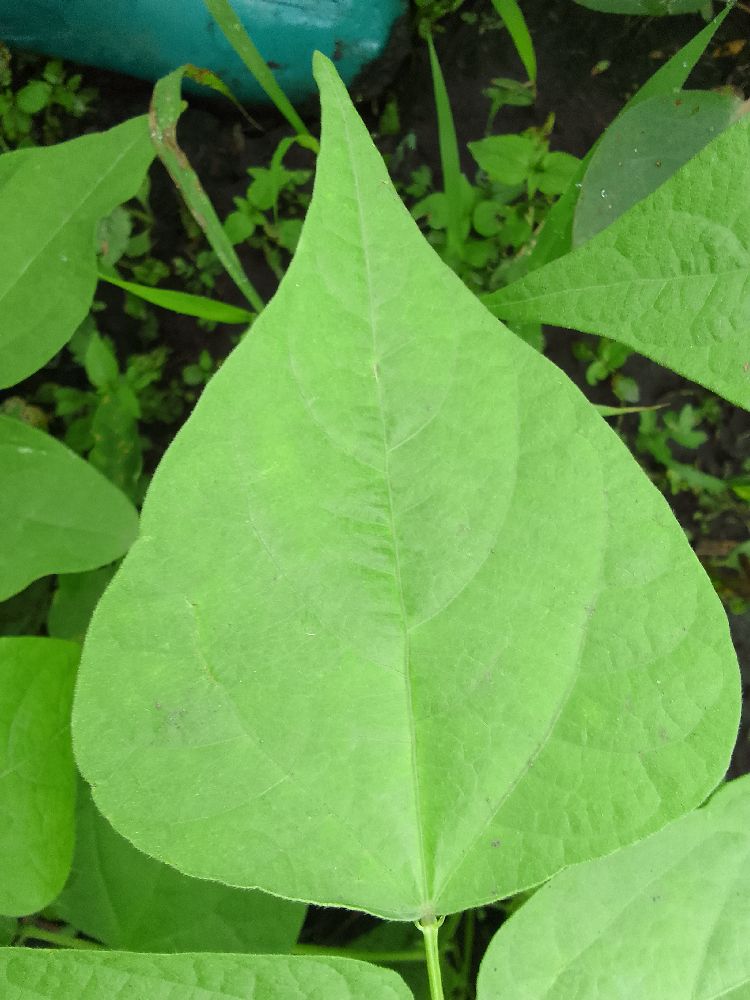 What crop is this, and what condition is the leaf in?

common bean, healthy
